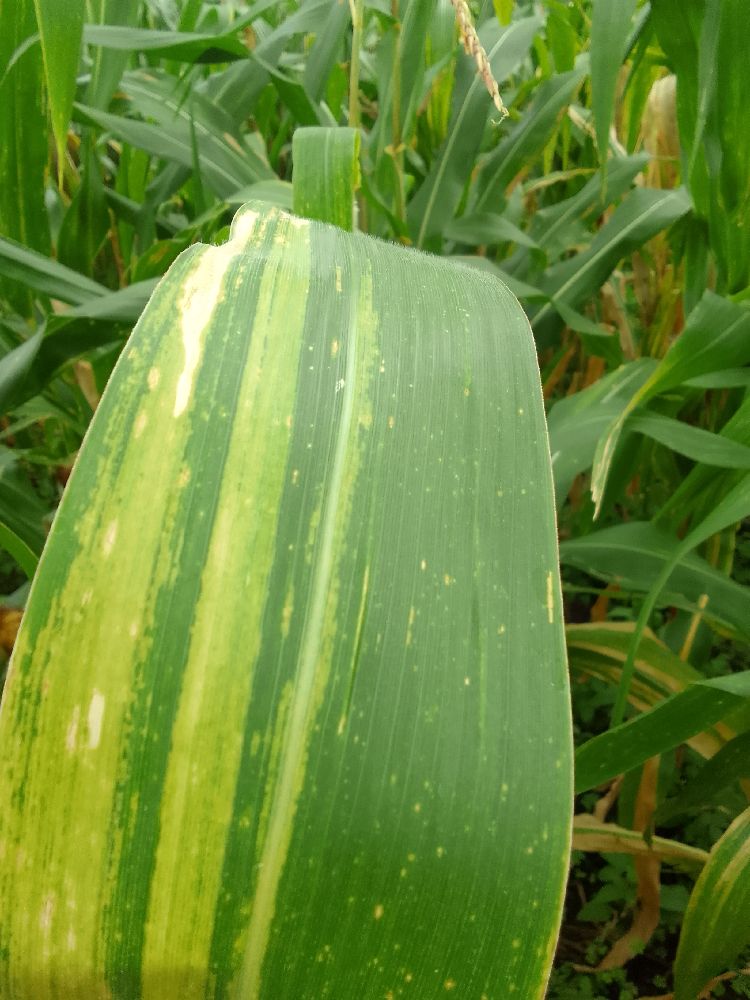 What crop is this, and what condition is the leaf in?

maize, maize lethal necrosis
